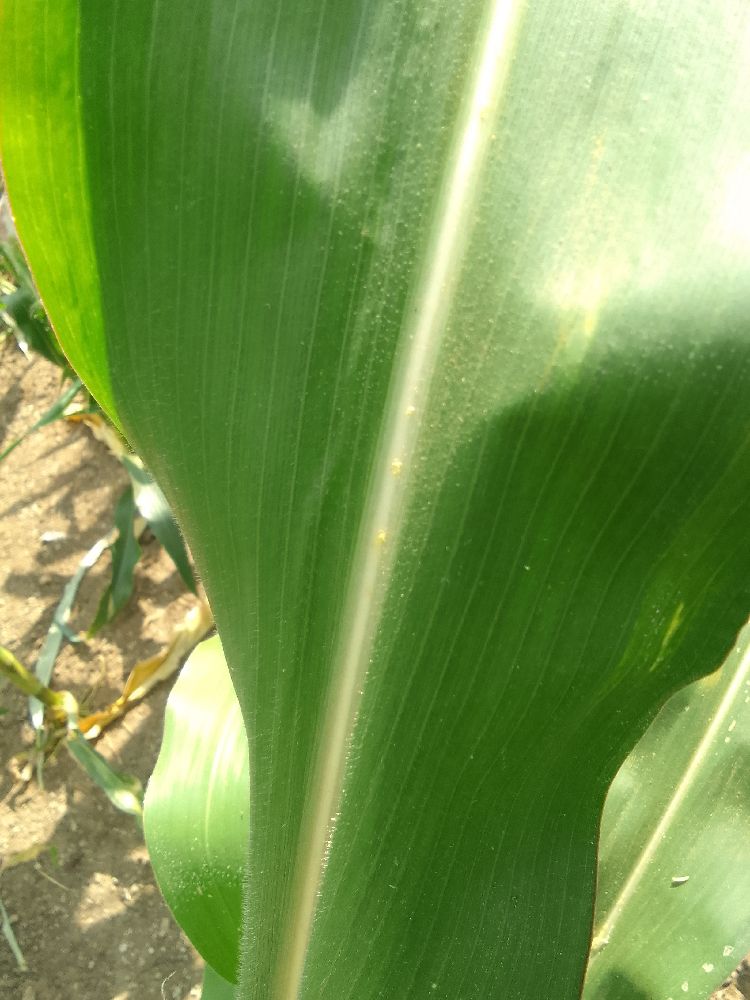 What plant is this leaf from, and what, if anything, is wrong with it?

maize, healthy
